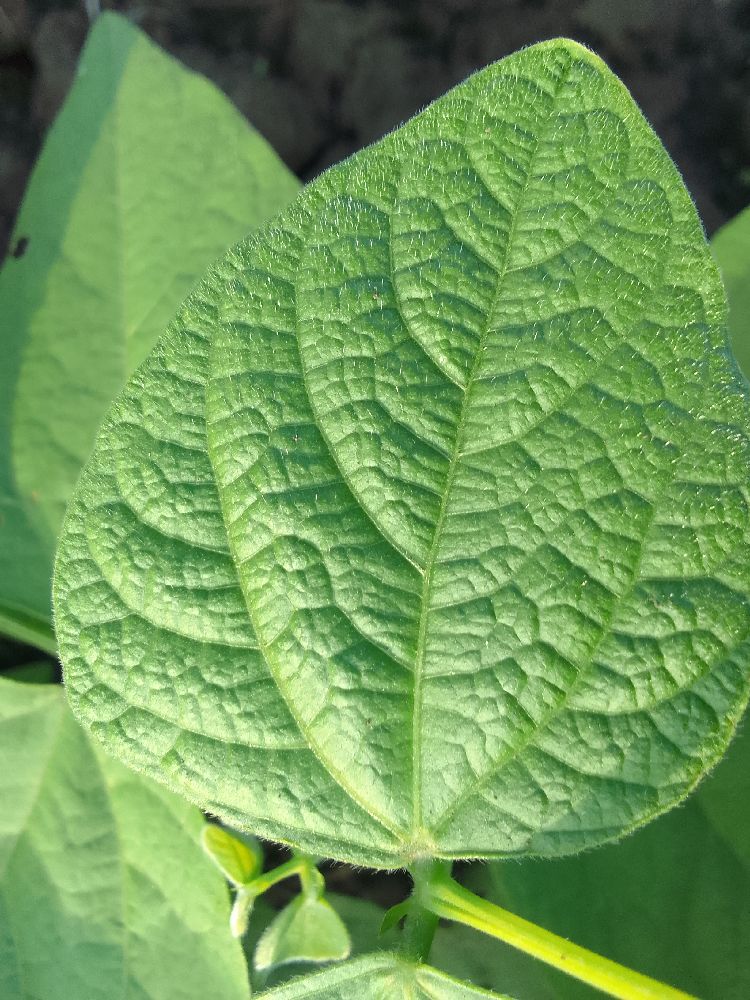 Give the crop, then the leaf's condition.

common bean, healthy
